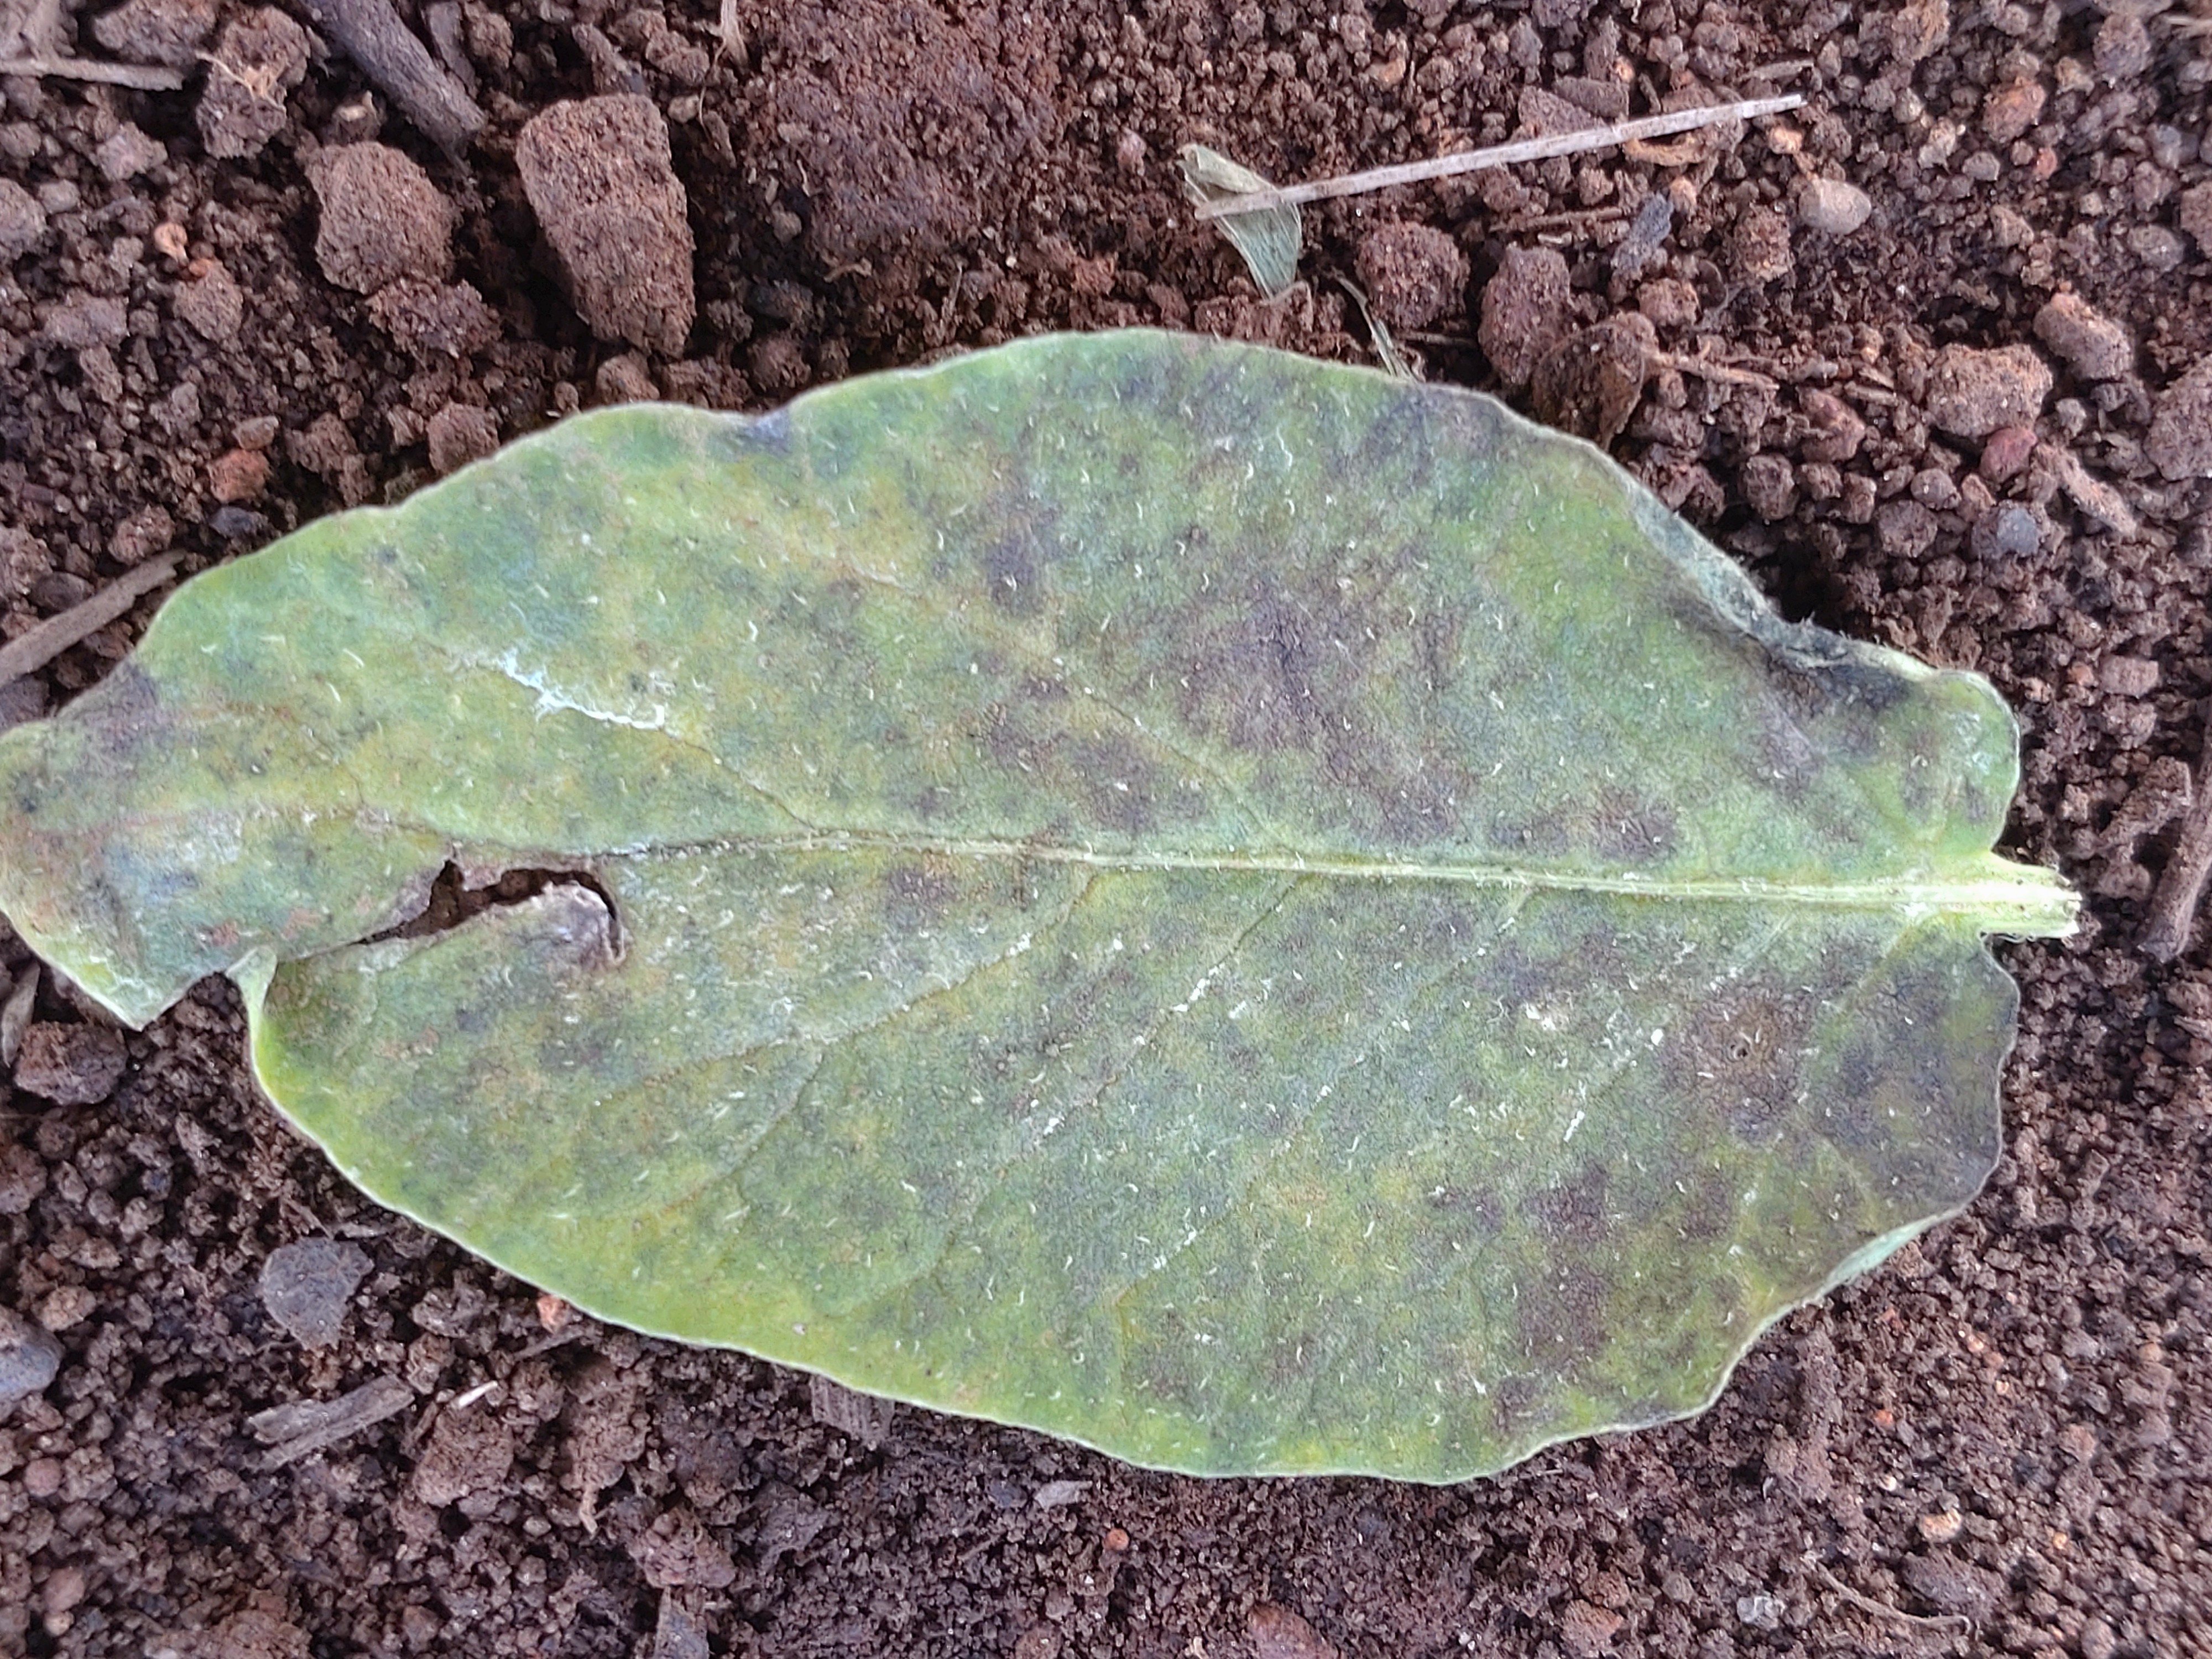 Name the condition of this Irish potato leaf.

late blight
